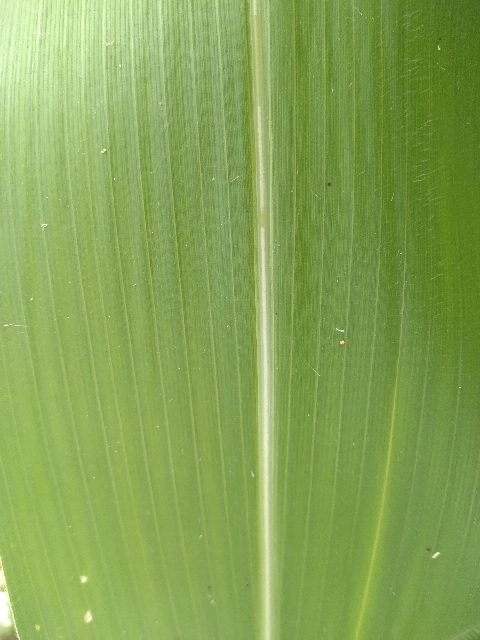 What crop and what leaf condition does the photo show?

maize, healthy
